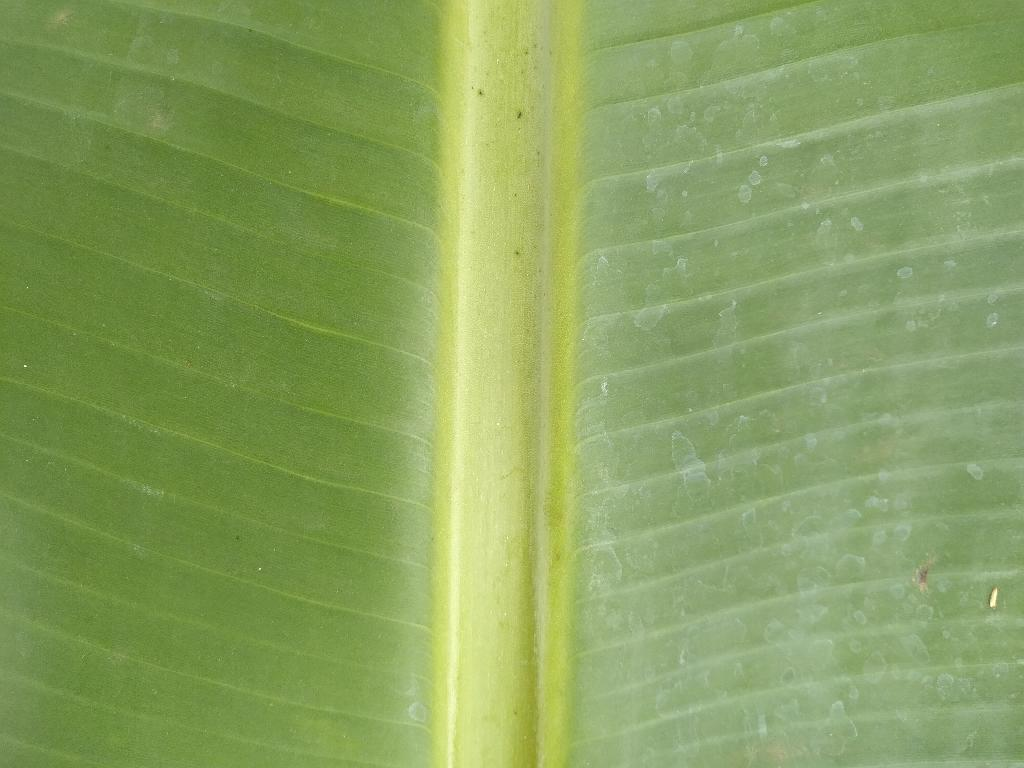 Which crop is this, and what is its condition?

banana, healthy
